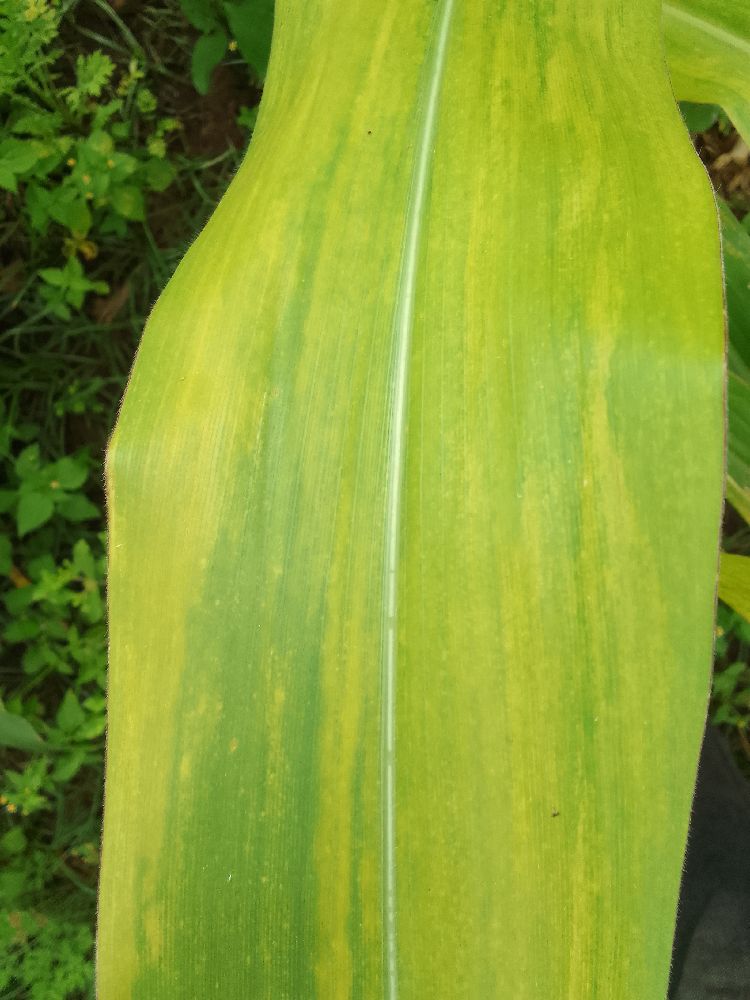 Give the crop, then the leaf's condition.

maize, maize lethal necrosis
